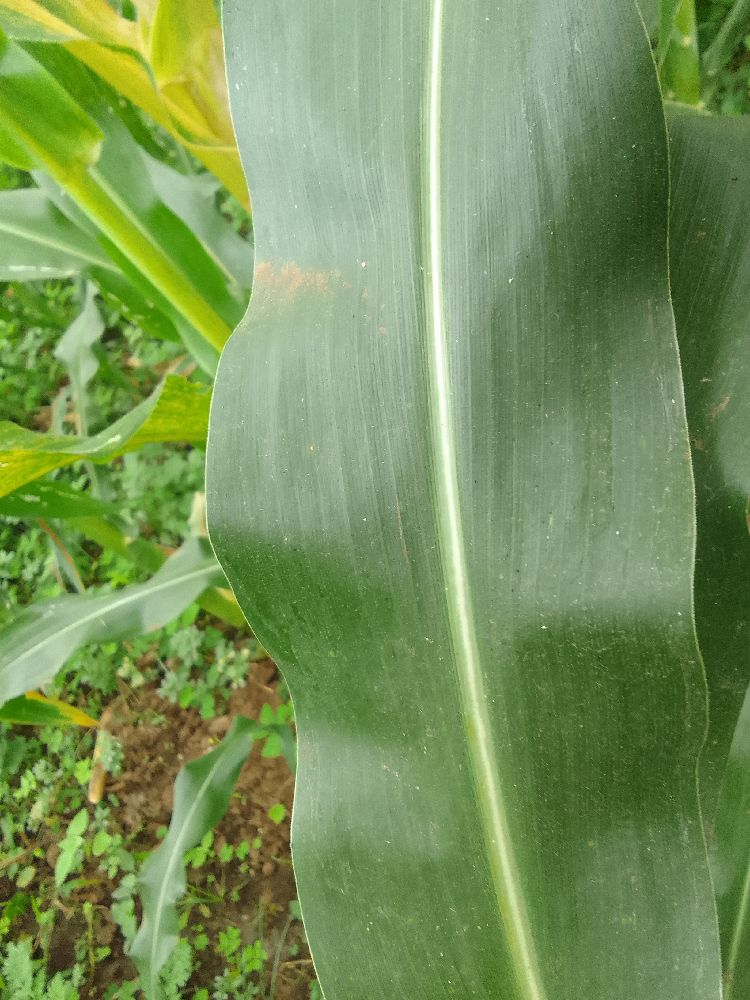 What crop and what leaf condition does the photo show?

maize, healthy
